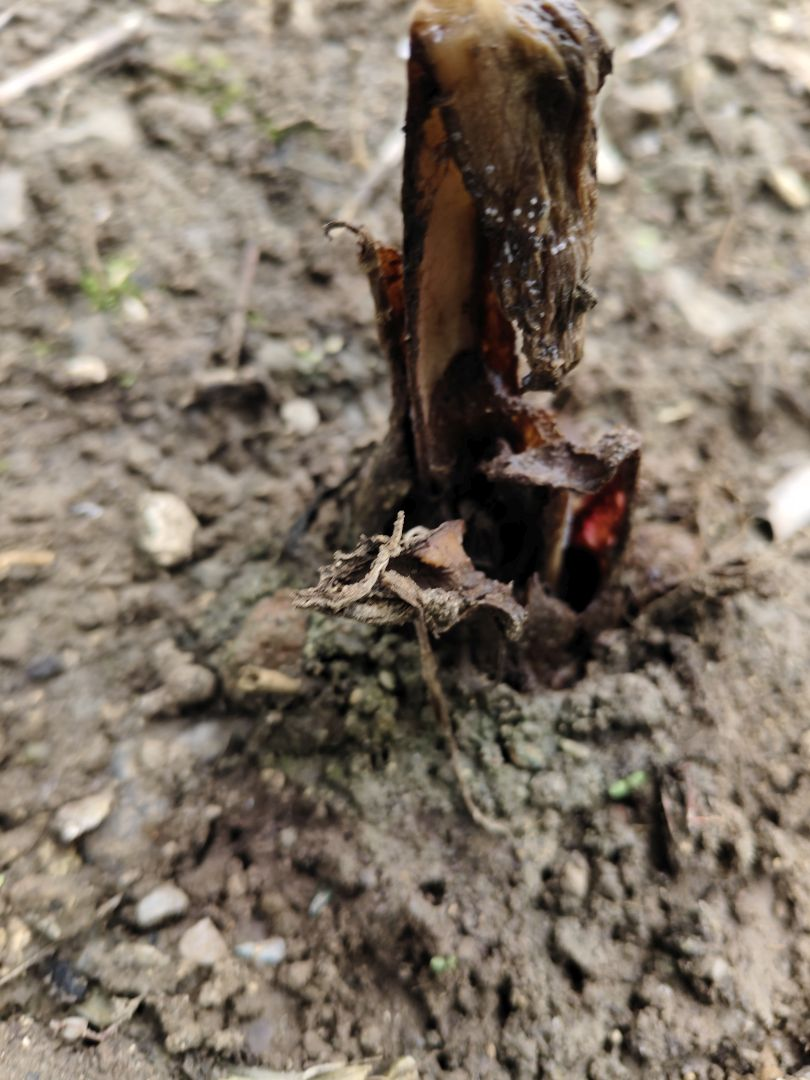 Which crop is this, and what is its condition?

taro, root rot
